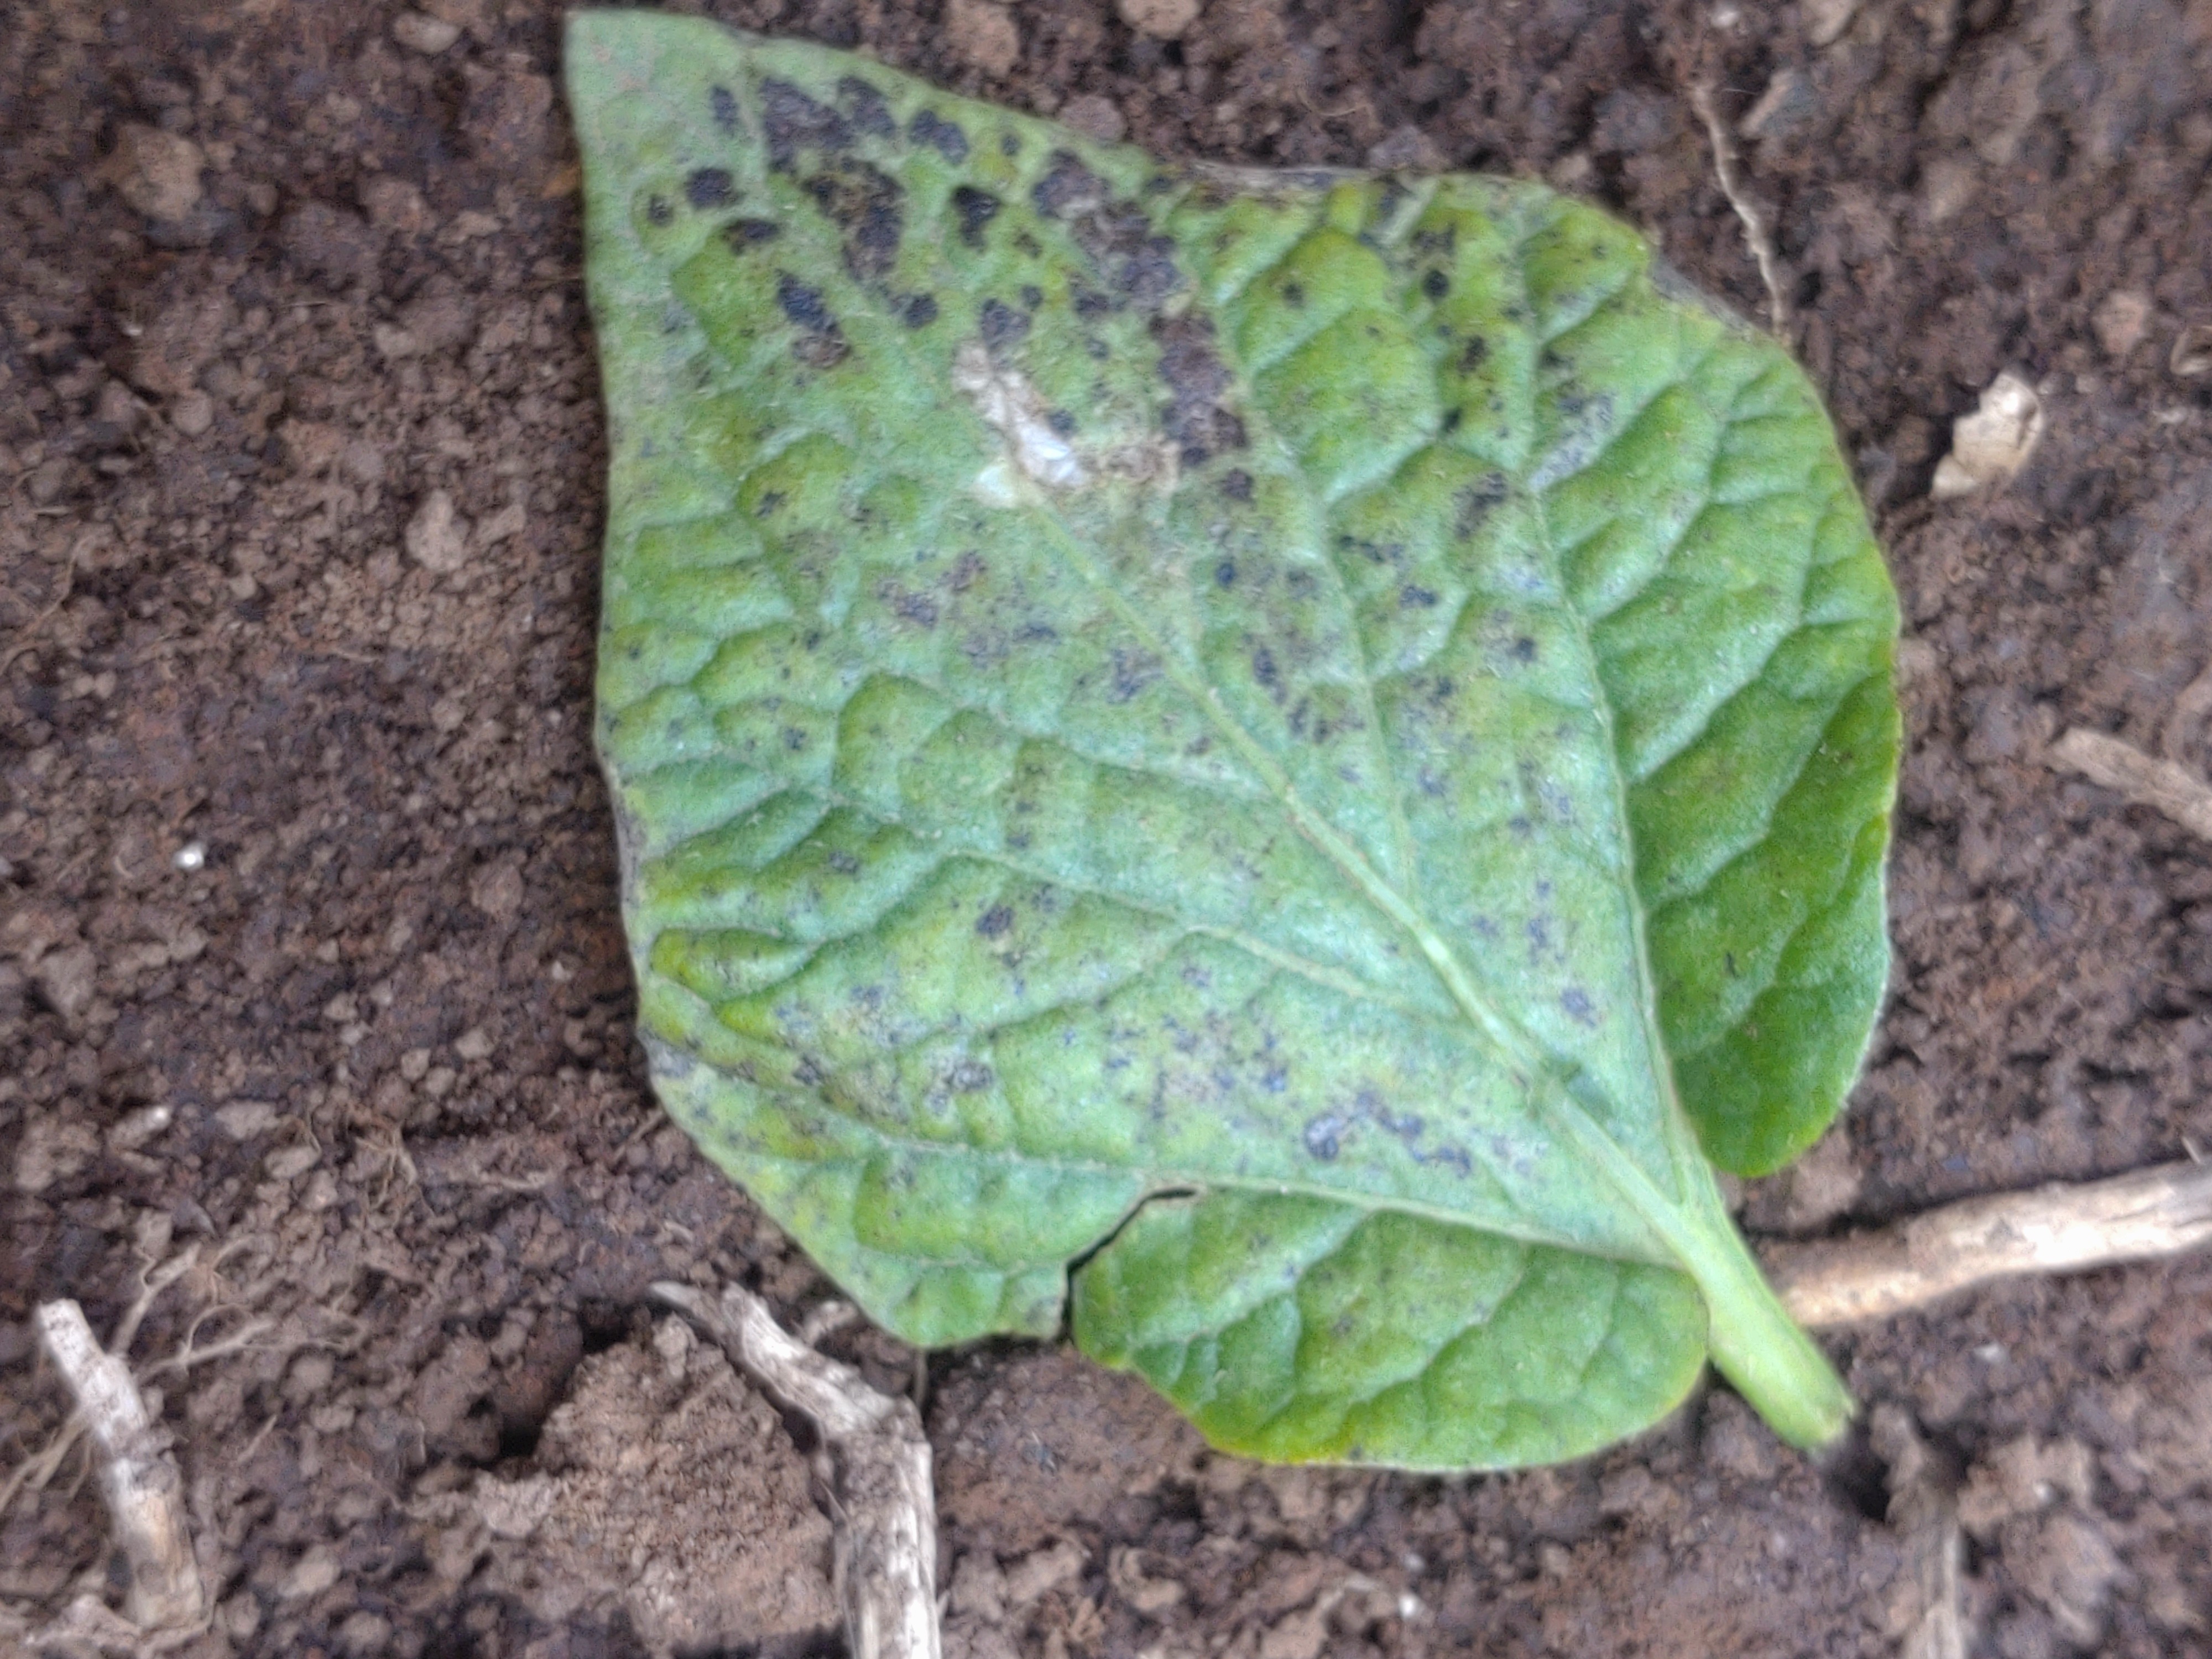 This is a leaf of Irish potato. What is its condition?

late blight
